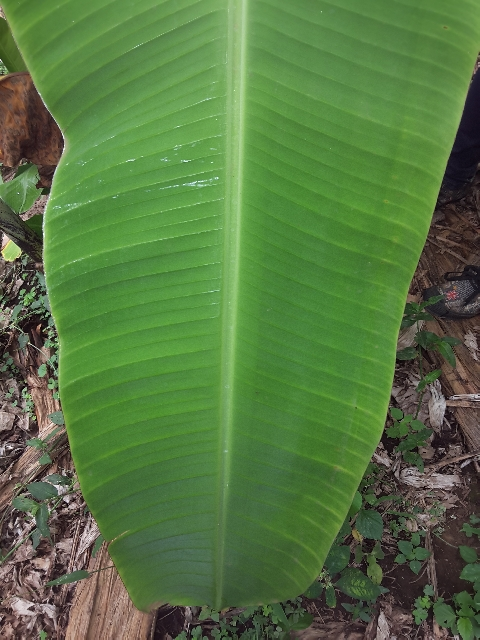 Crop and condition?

banana, healthy
